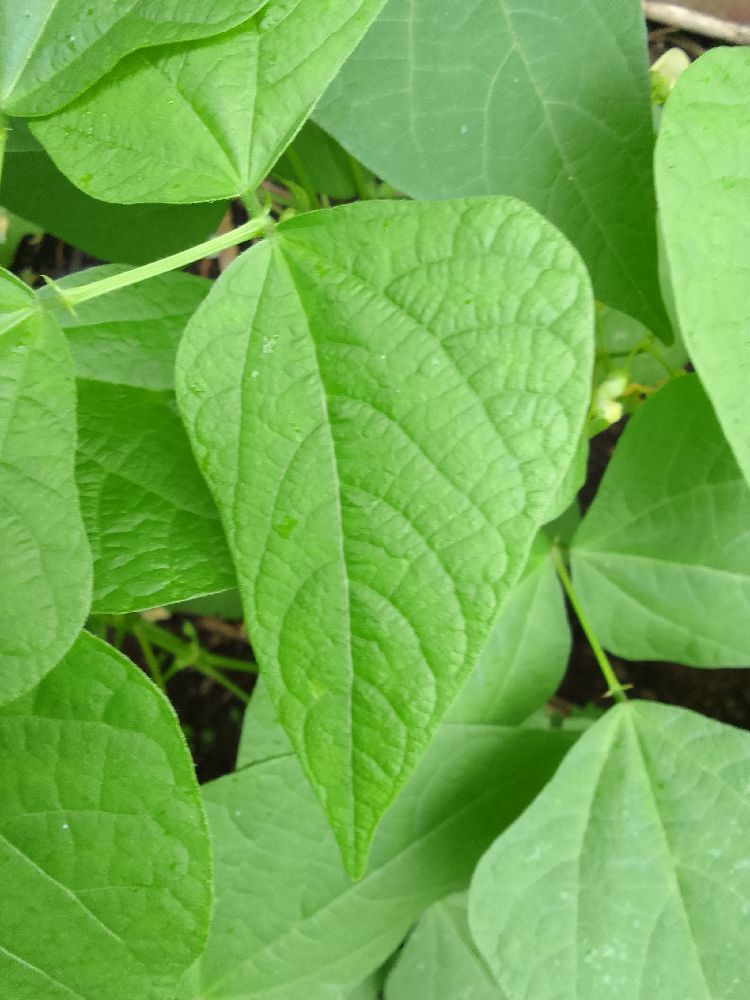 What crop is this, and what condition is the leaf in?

common bean, healthy
